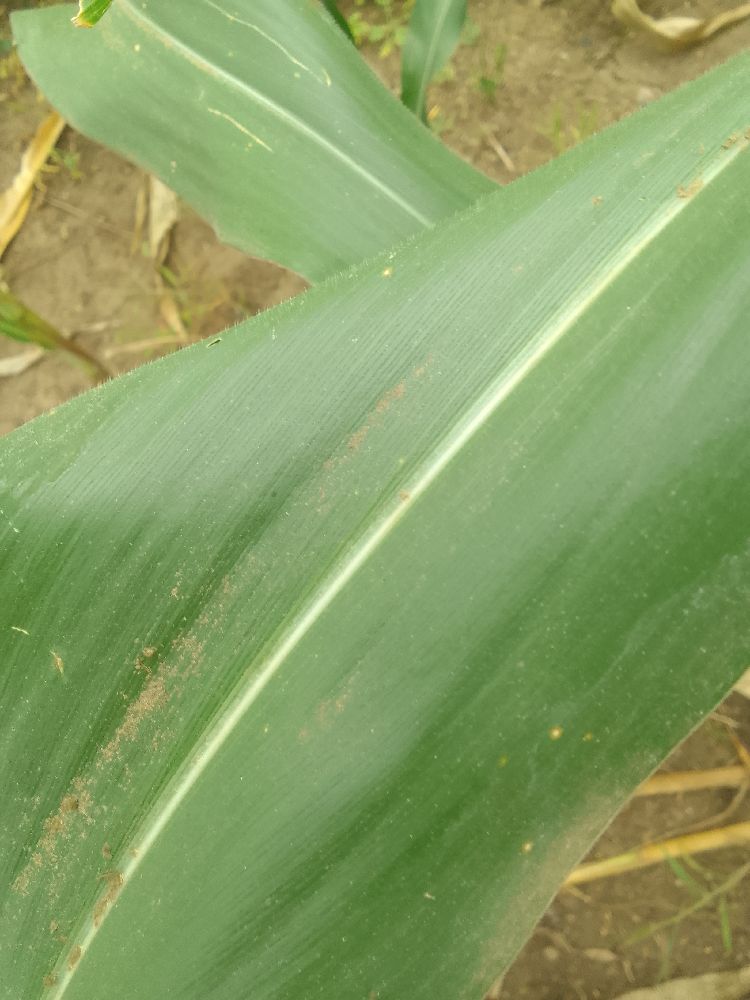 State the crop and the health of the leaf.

maize, healthy
